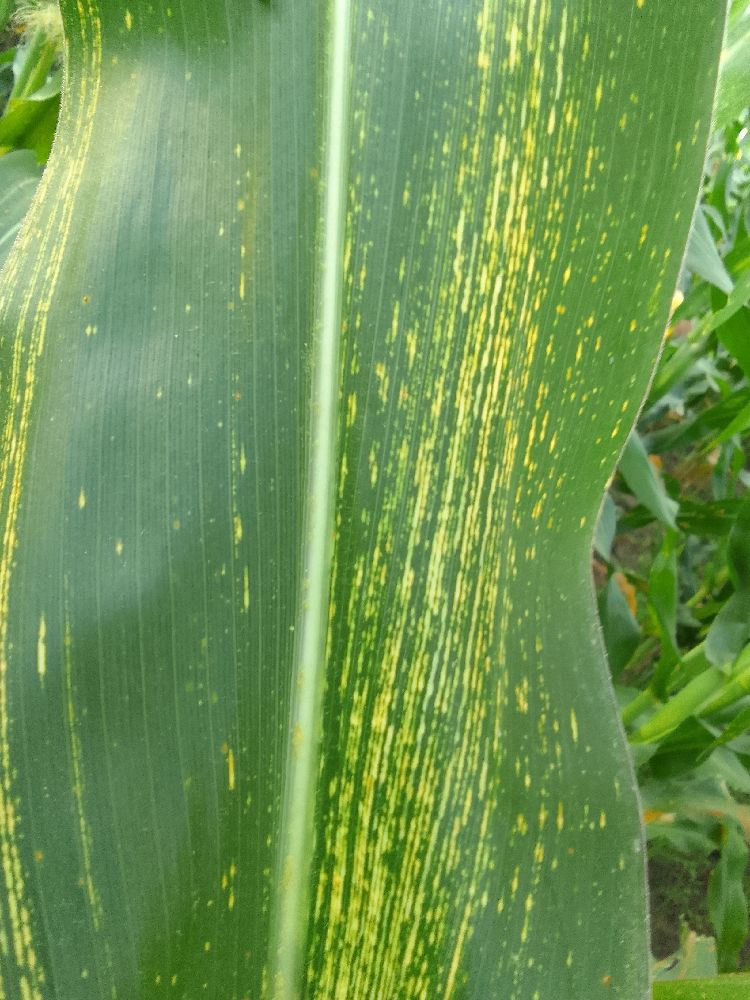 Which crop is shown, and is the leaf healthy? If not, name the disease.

maize, maize streak virus
